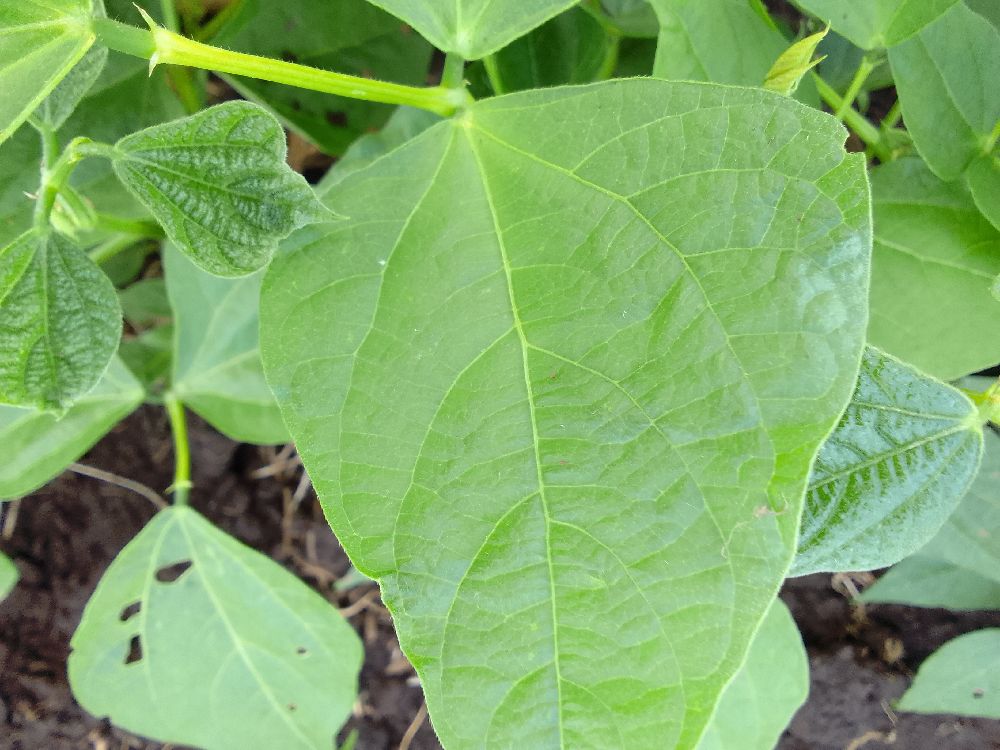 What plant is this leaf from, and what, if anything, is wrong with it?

common bean, healthy
